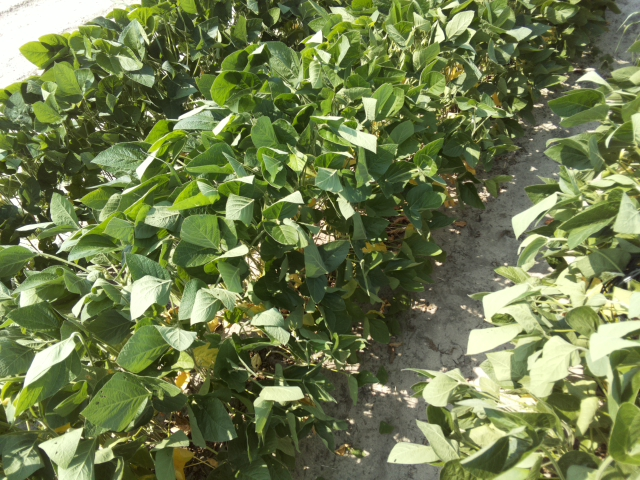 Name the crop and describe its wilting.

soybean, leaflets folding inward at secondary pulvinus with no turgor loss in leaflets or petioles
